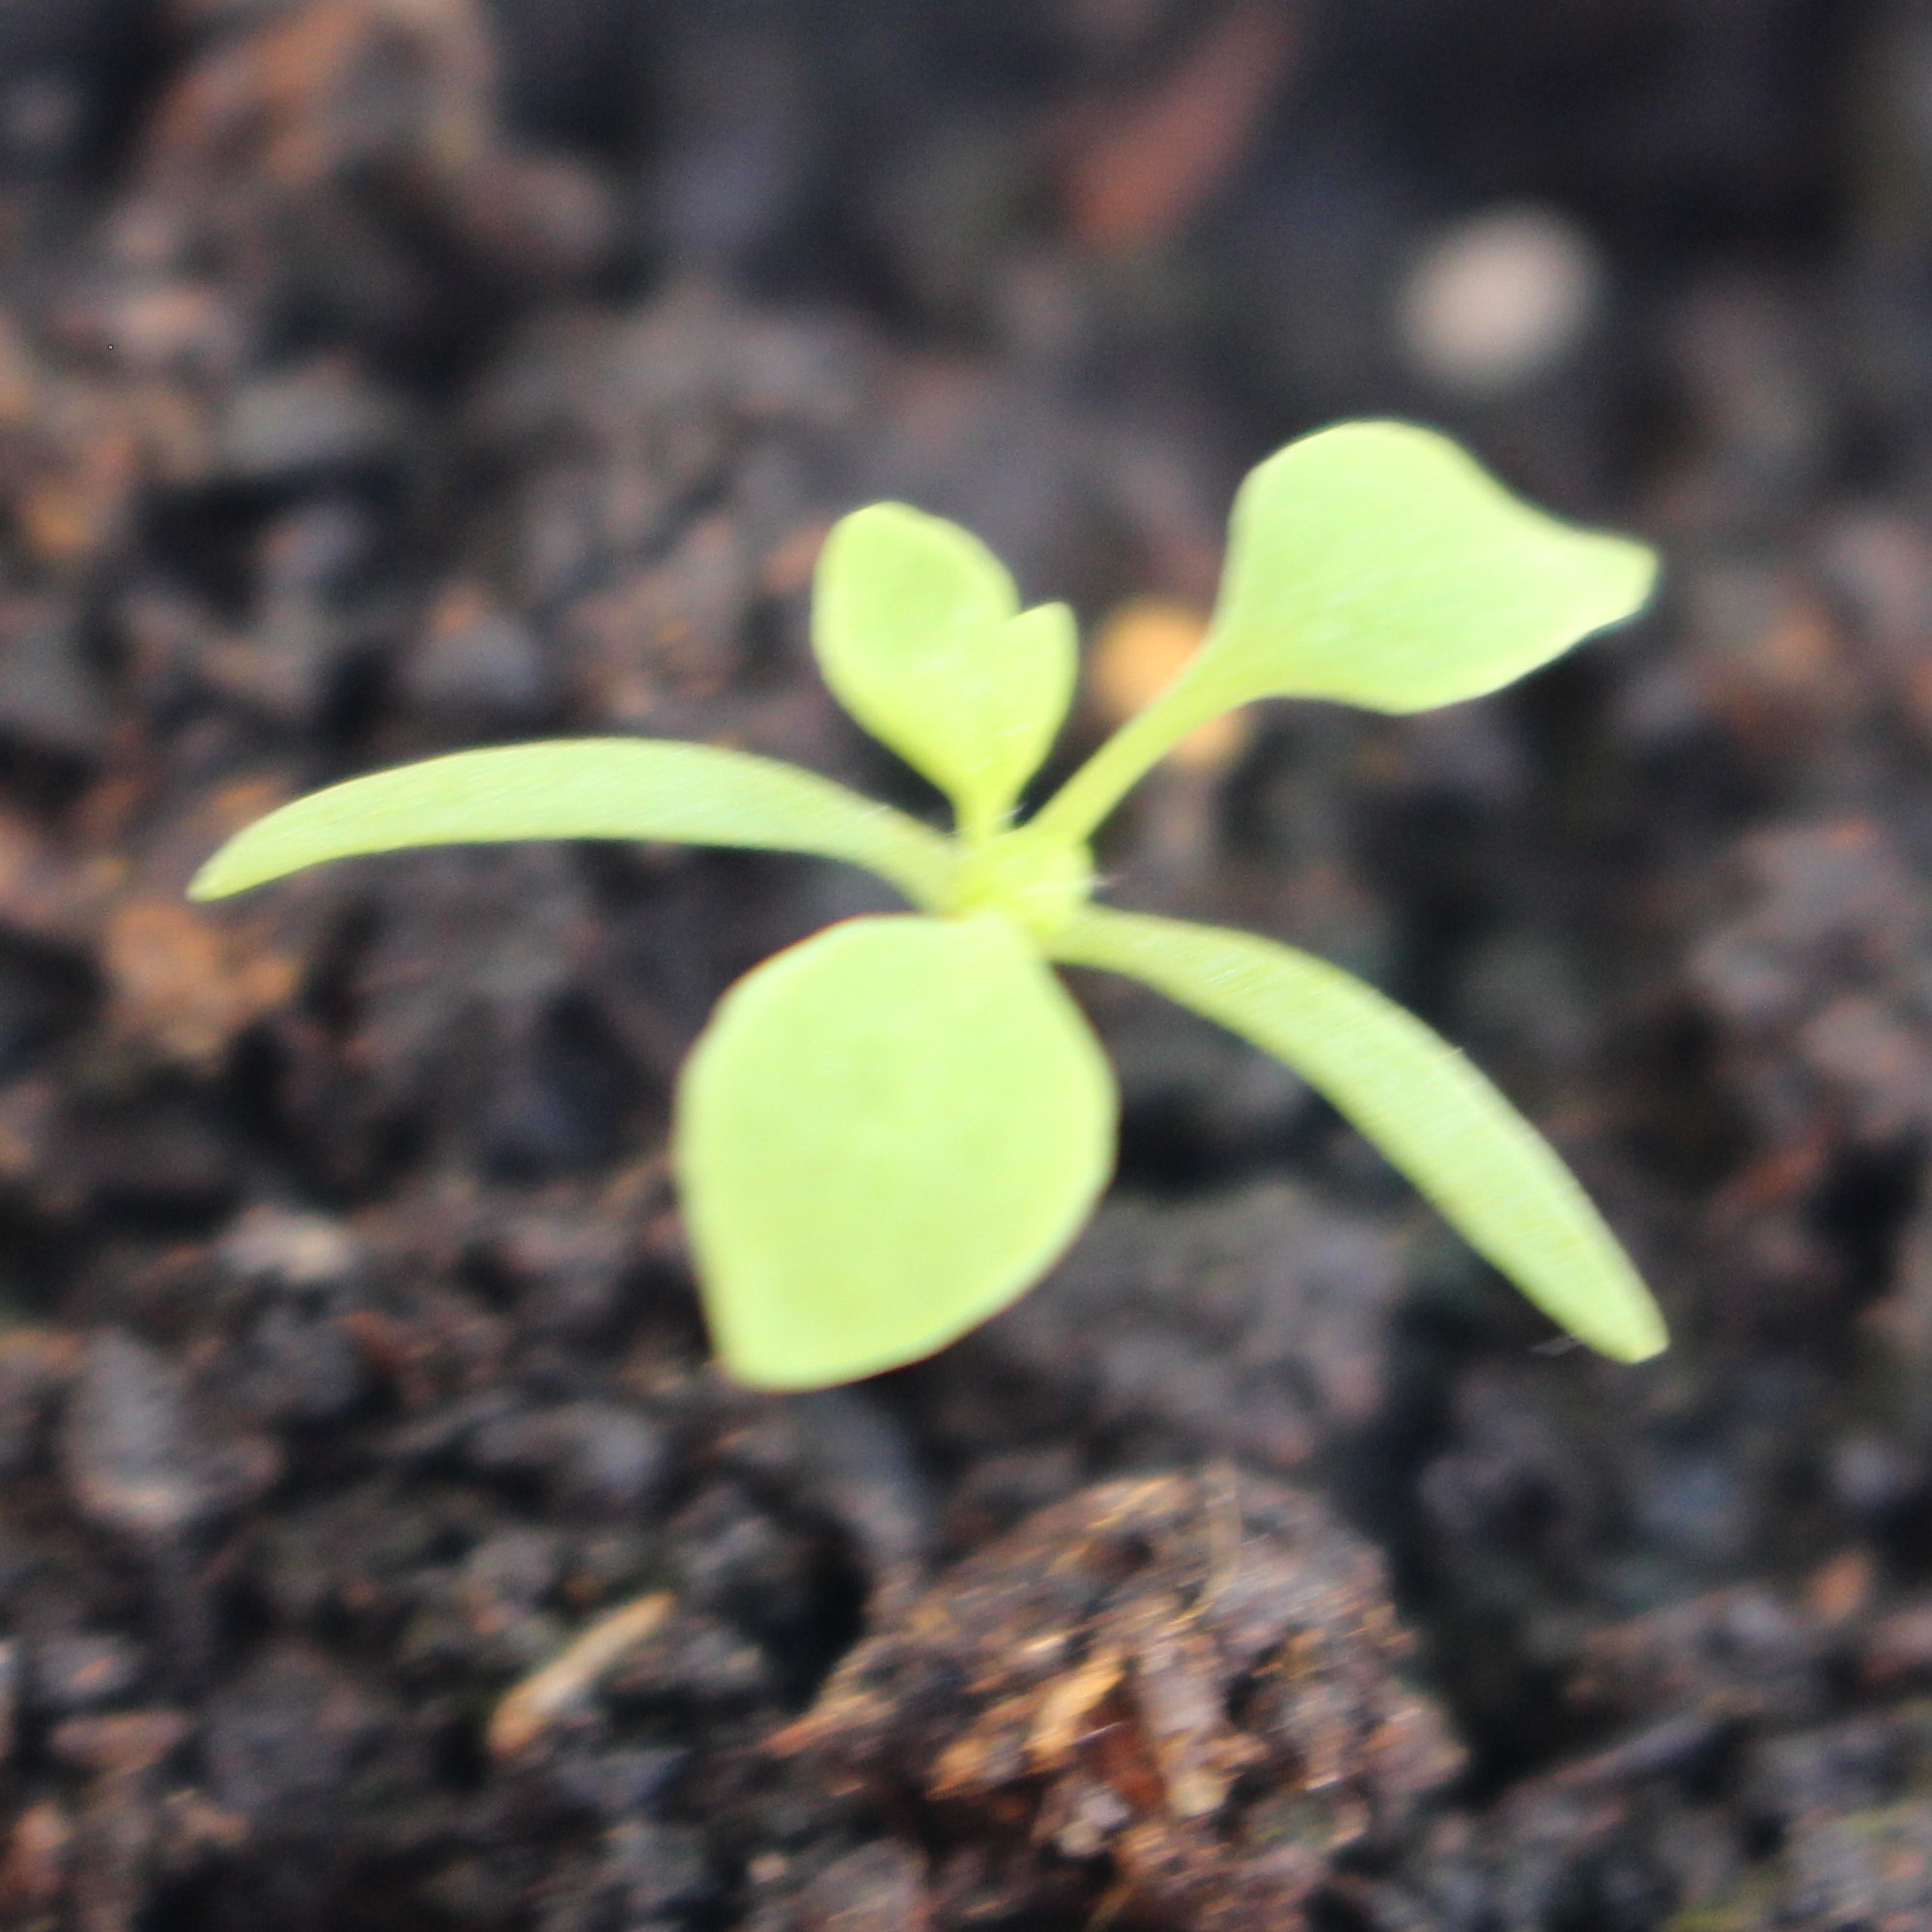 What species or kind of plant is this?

Papaver rhoeas
